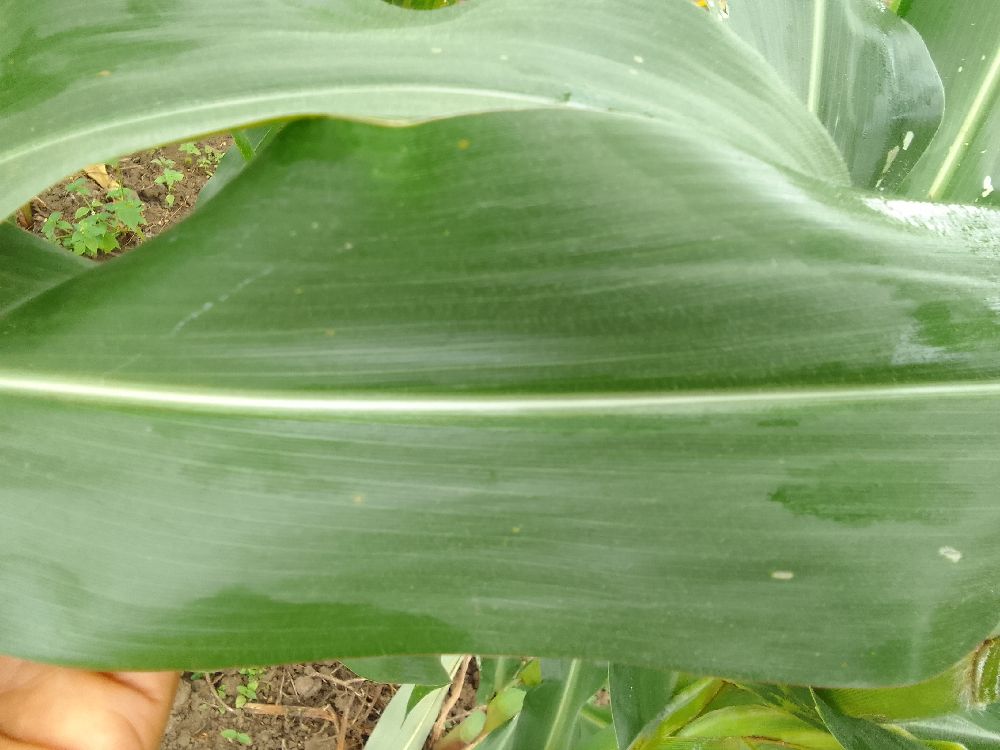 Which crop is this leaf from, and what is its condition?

maize, healthy
